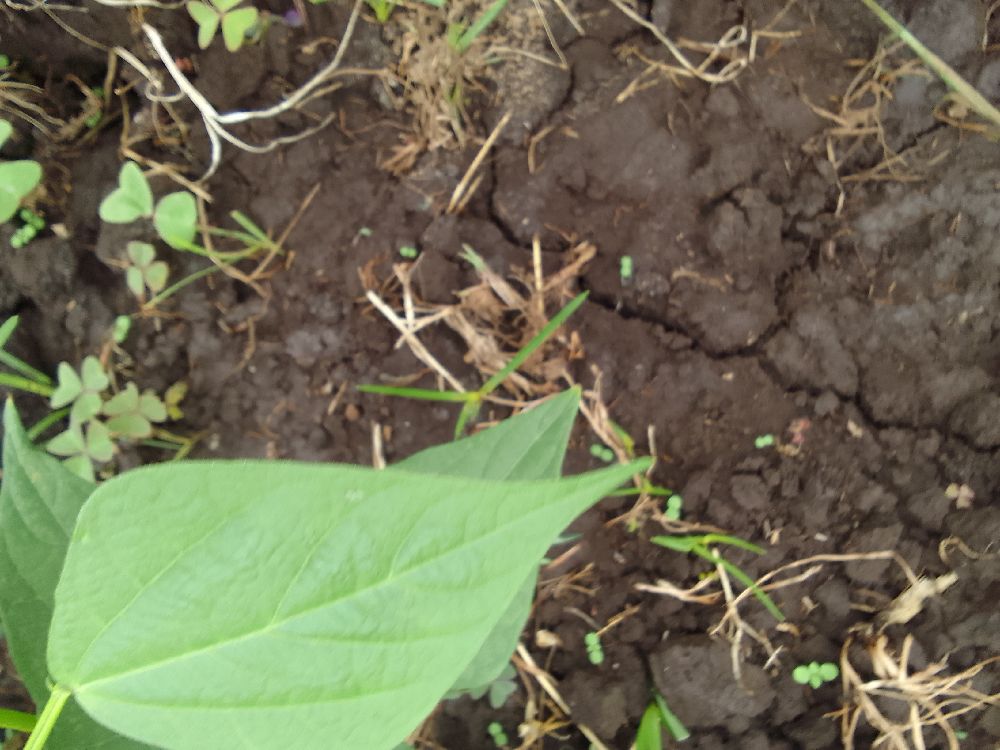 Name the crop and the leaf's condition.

common bean, healthy
